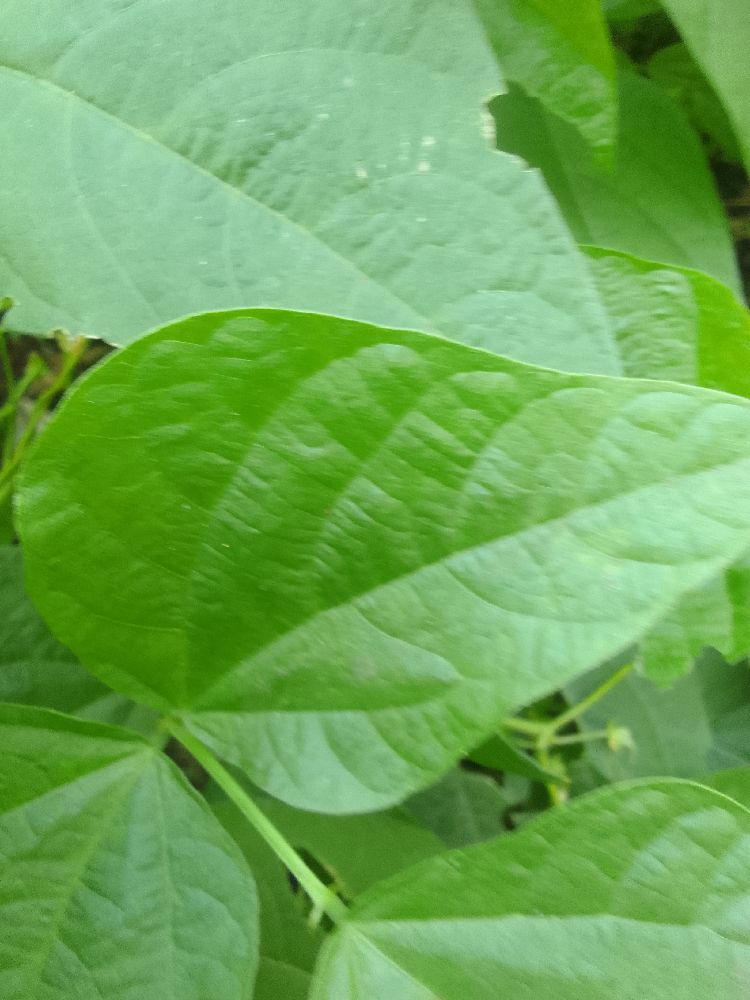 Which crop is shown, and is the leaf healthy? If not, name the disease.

common bean, healthy
